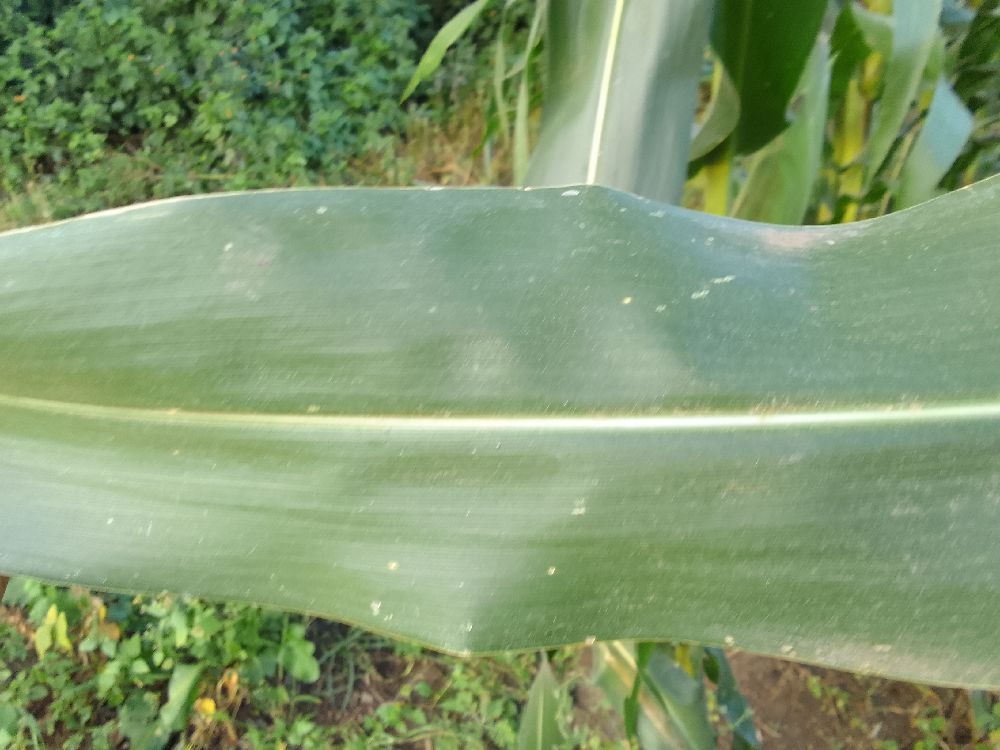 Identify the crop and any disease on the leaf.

maize, healthy
